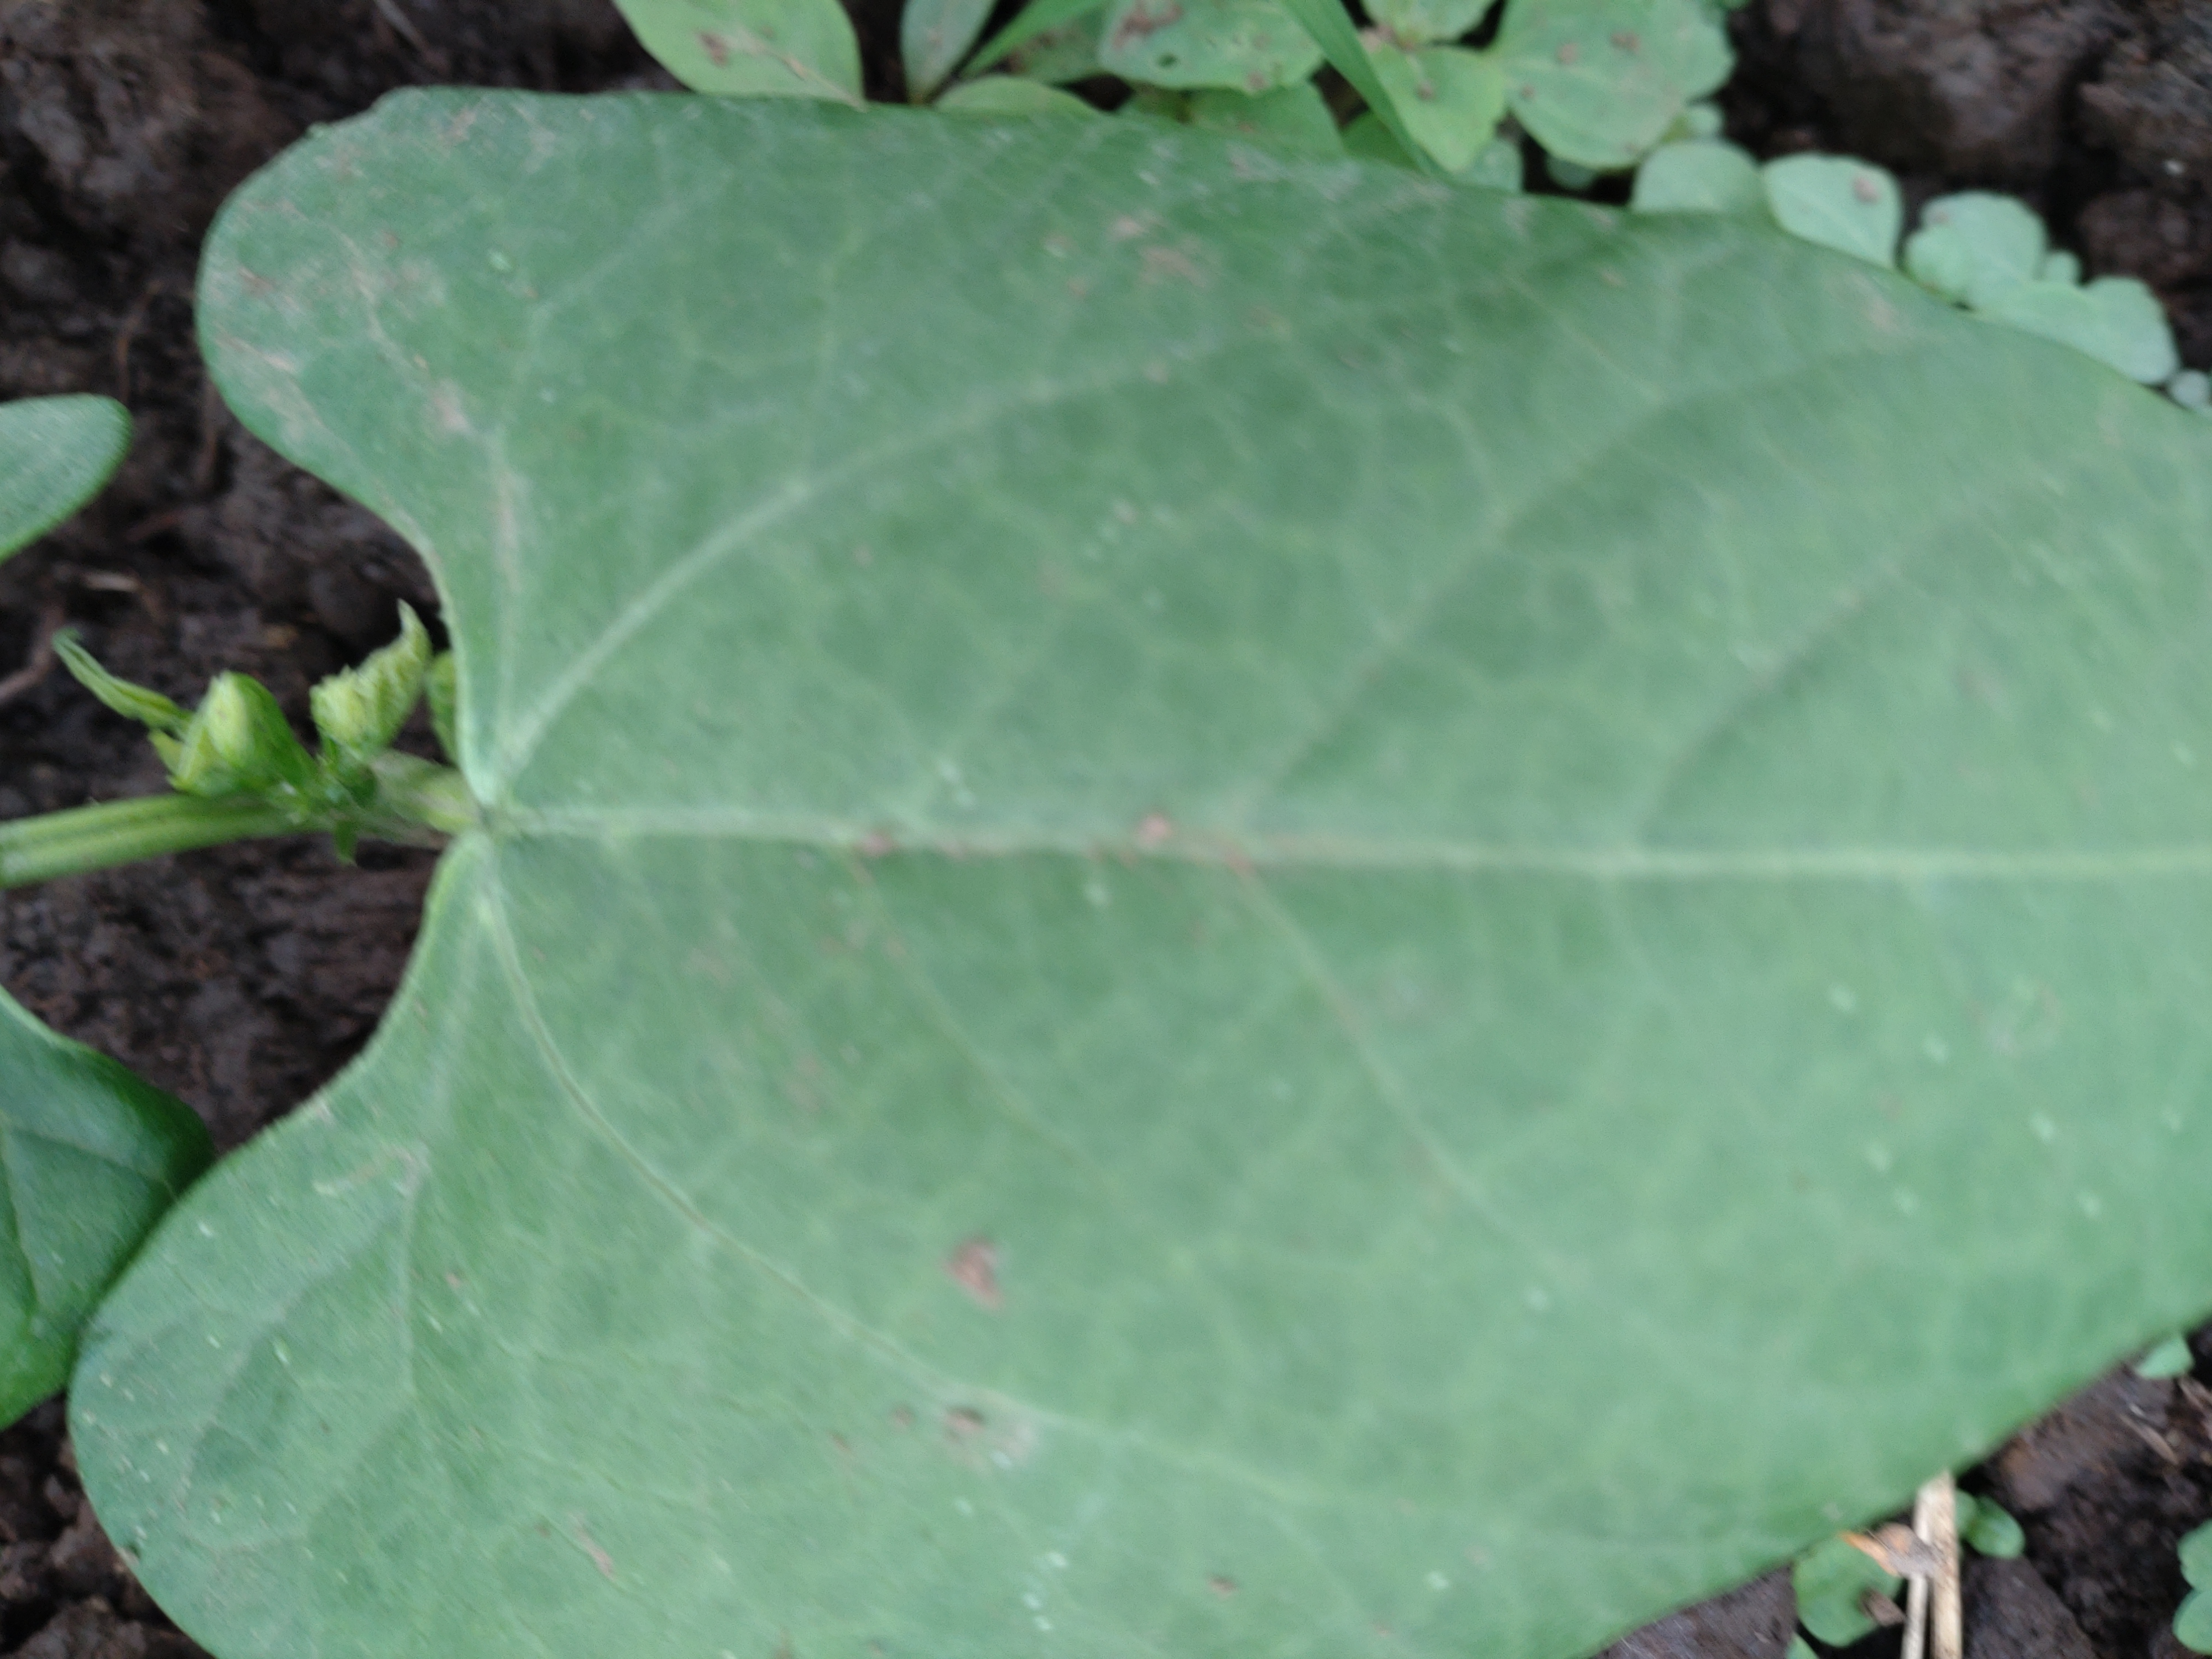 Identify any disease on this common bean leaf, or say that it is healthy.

healthy
